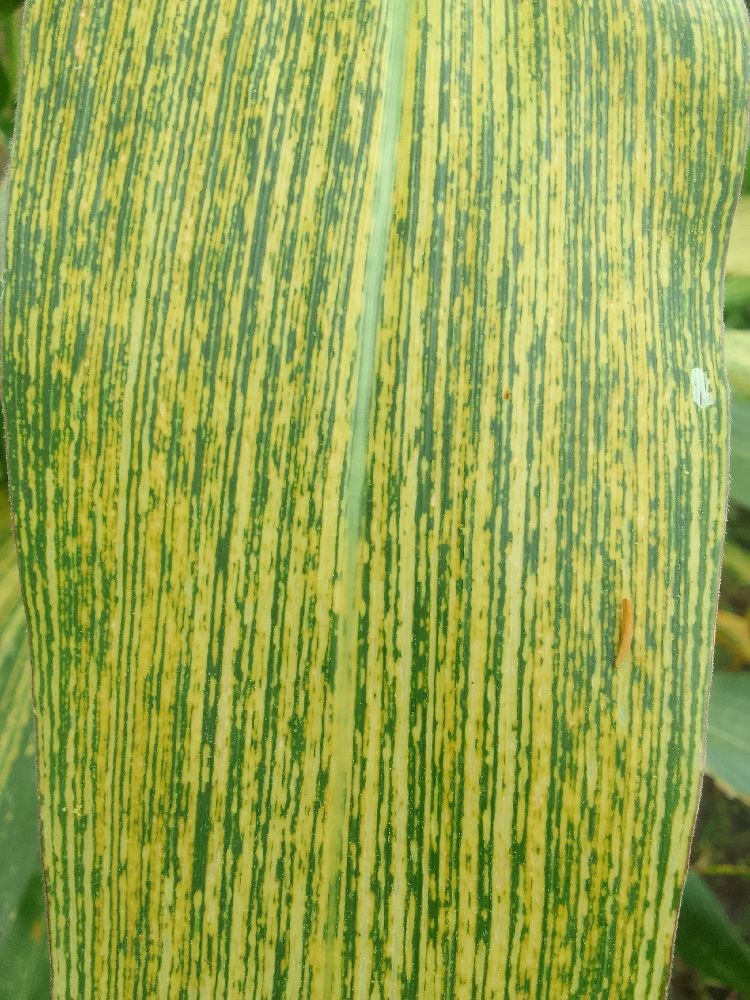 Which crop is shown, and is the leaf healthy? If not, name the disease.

maize, maize streak virus
